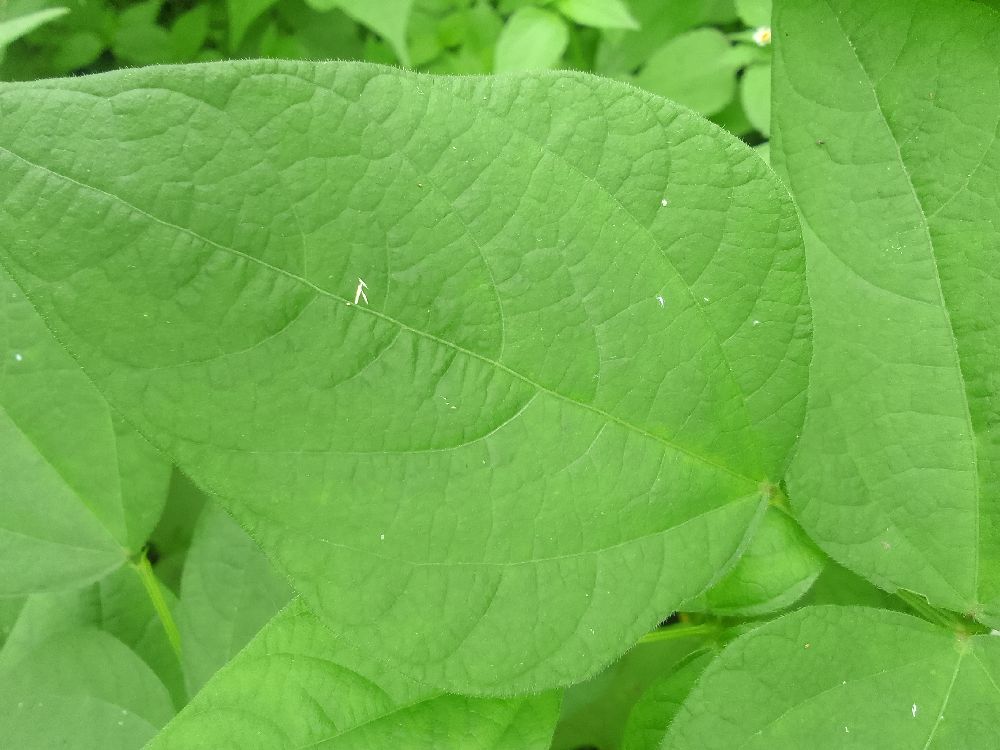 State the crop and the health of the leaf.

common bean, healthy
